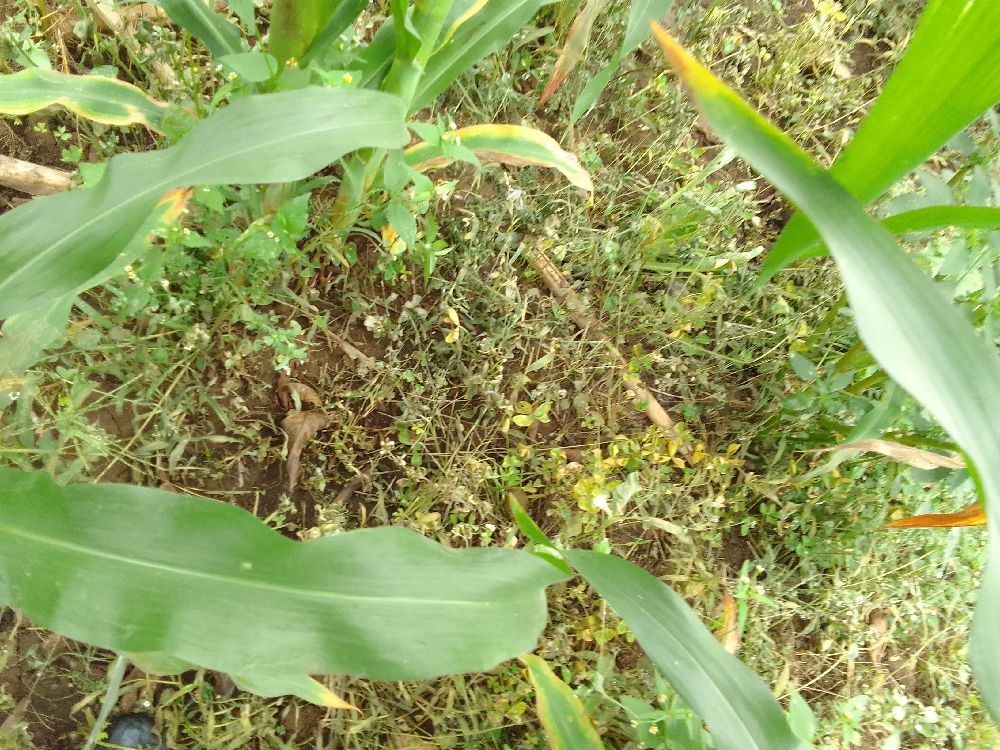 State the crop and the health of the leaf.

maize, healthy
